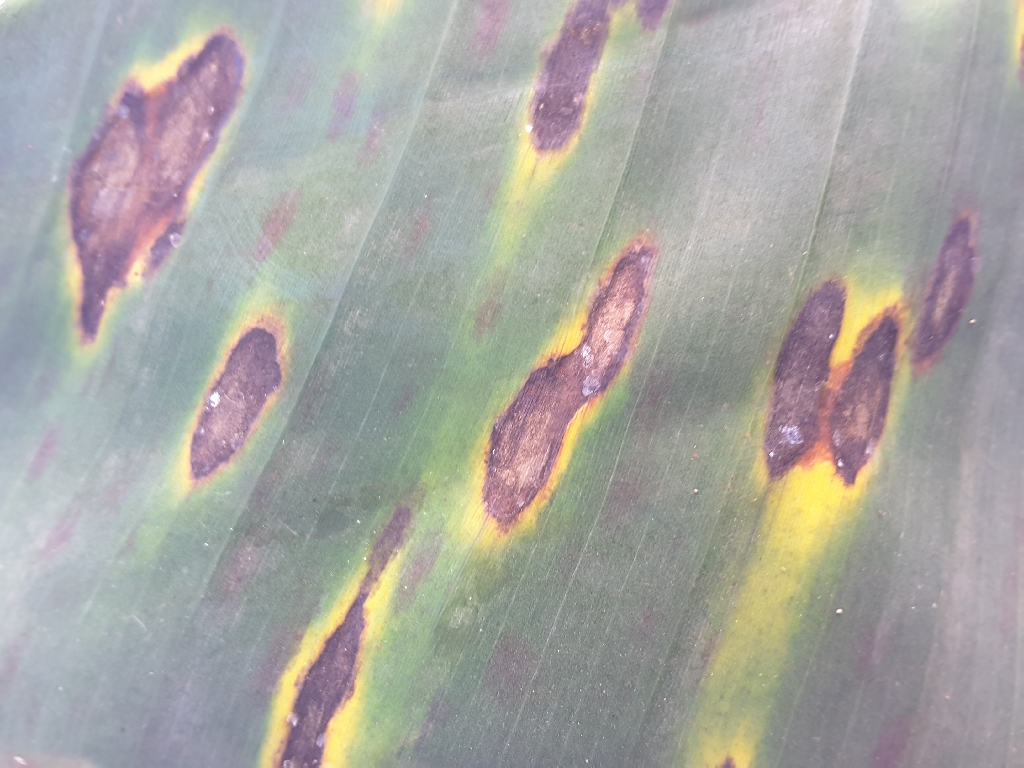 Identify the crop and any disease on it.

banana, black sigatoka
